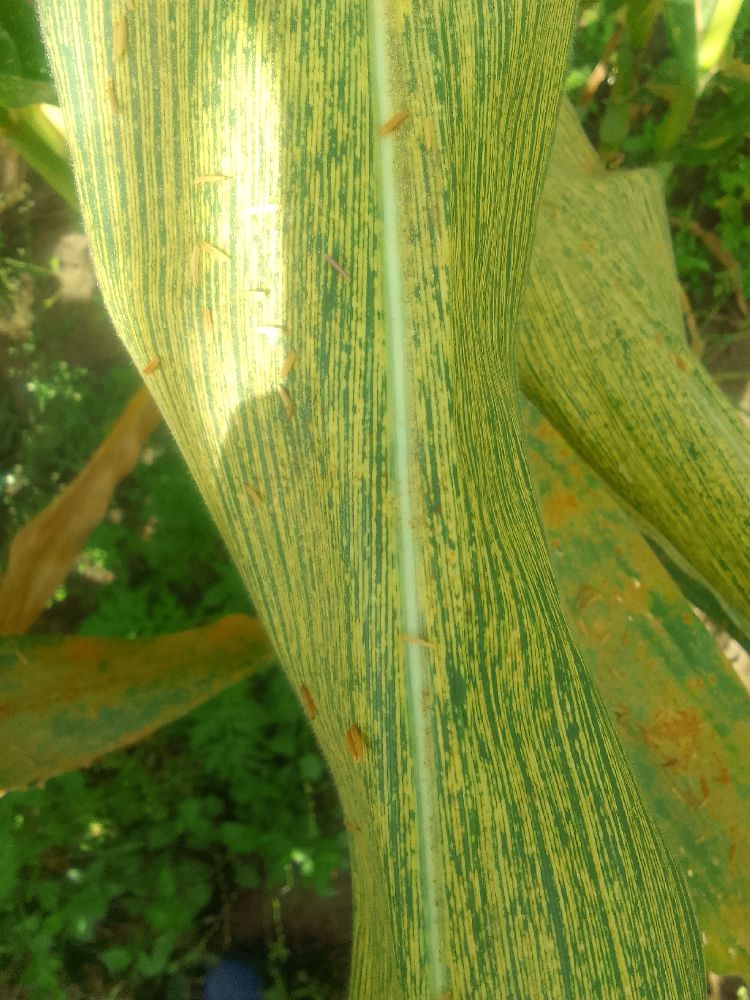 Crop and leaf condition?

maize, maize streak virus
